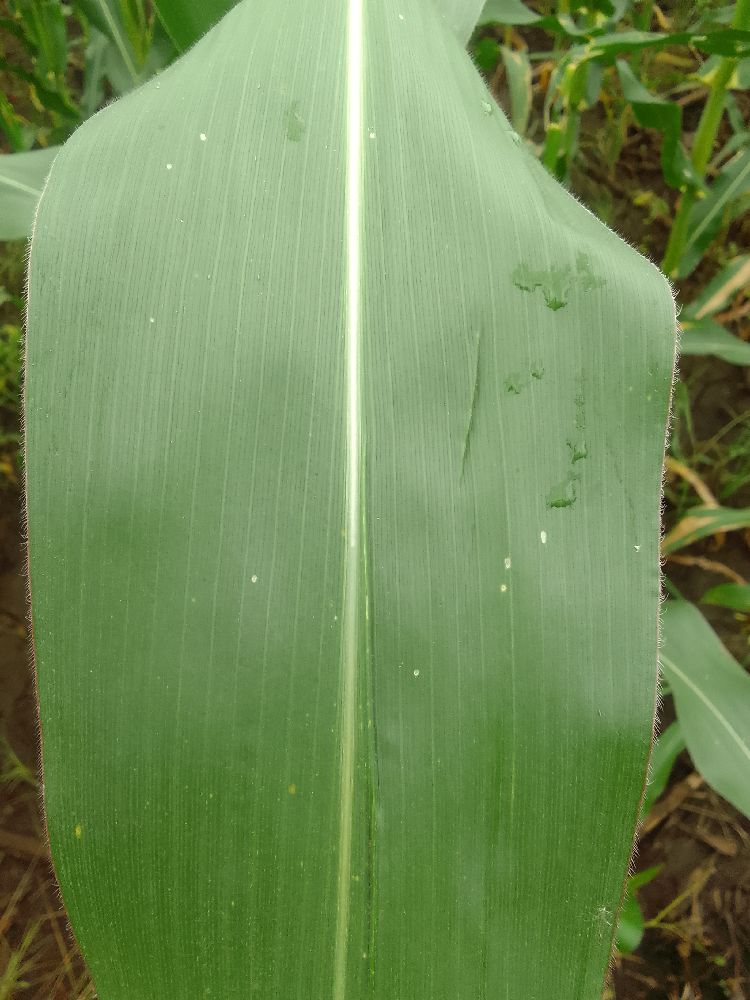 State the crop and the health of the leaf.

maize, healthy
